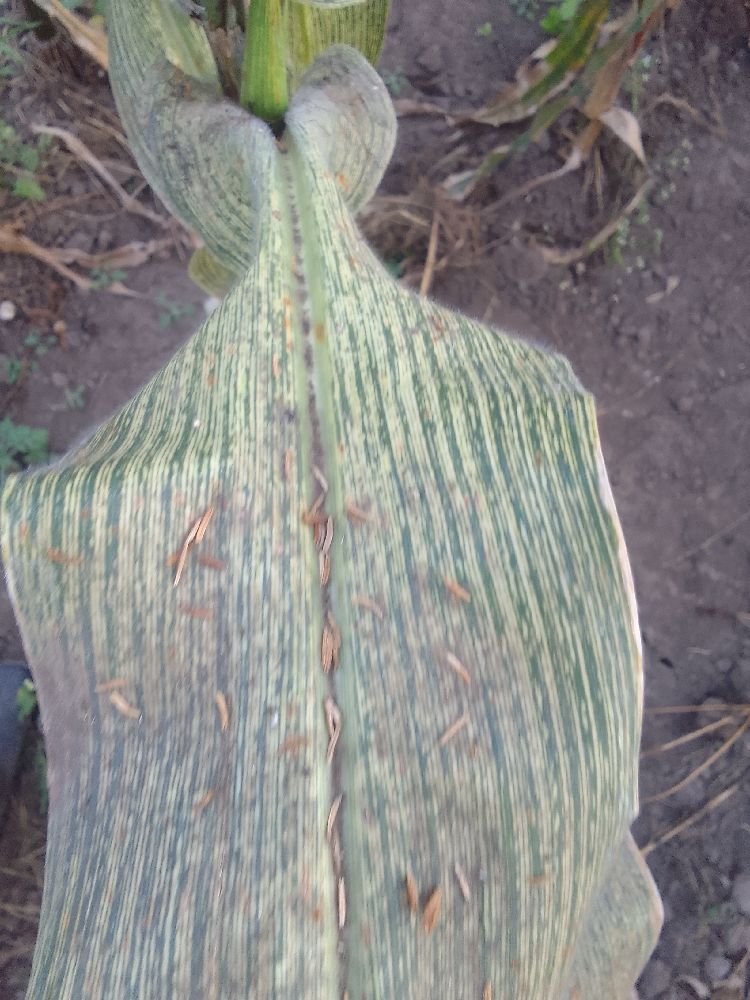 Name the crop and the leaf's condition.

maize, maize streak virus
